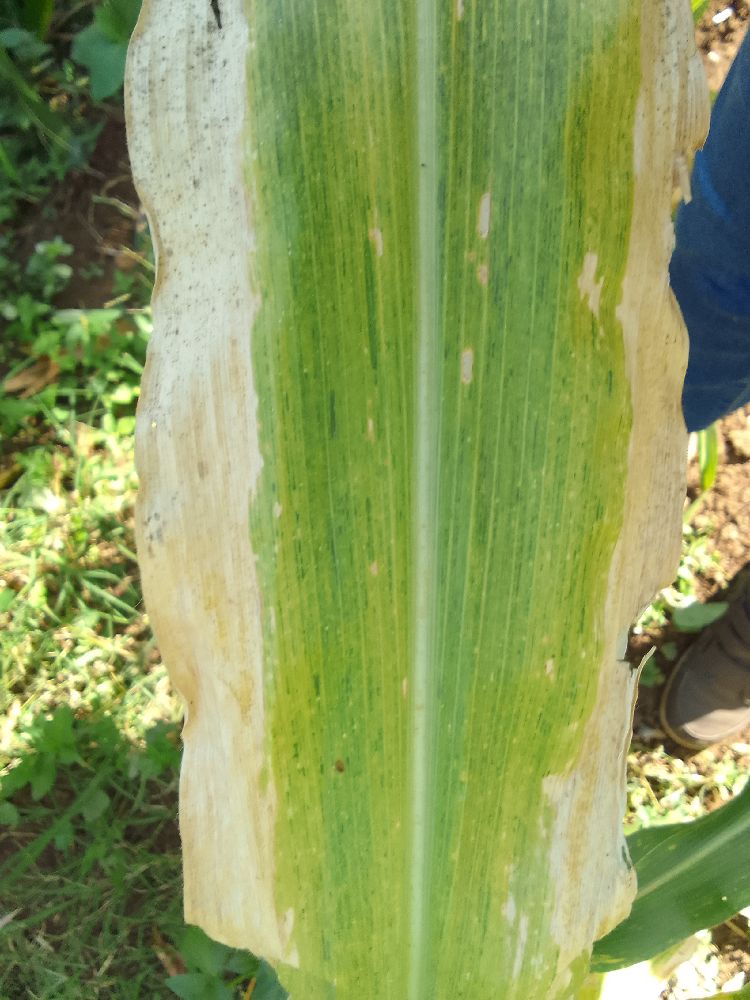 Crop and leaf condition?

maize, maize lethal necrosis
